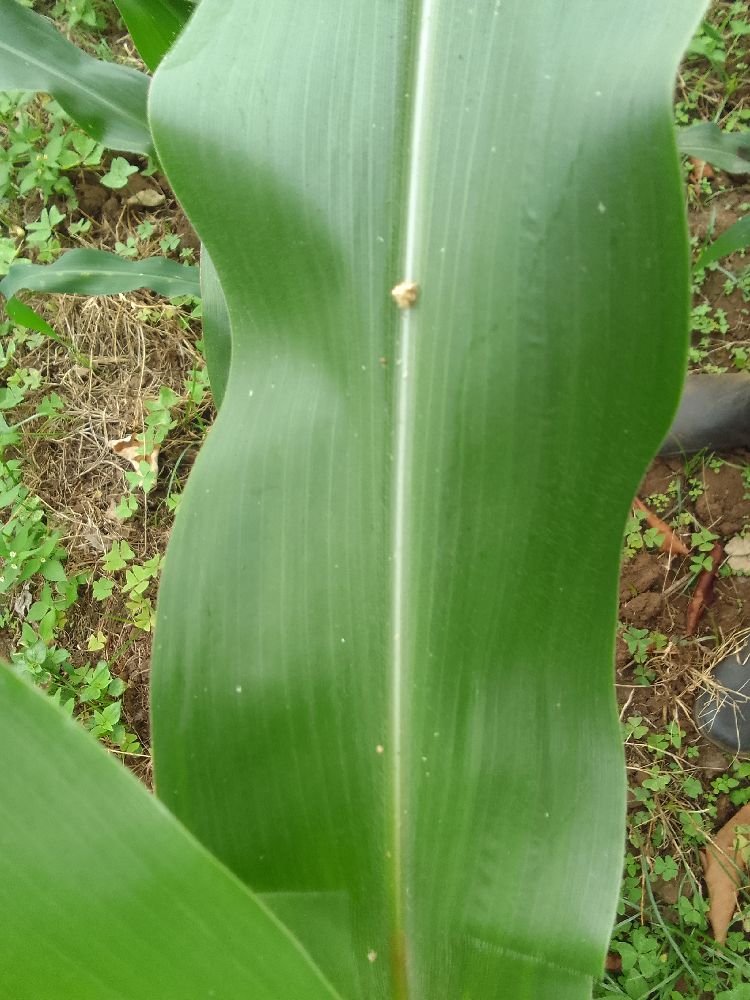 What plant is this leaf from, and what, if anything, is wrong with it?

maize, healthy
